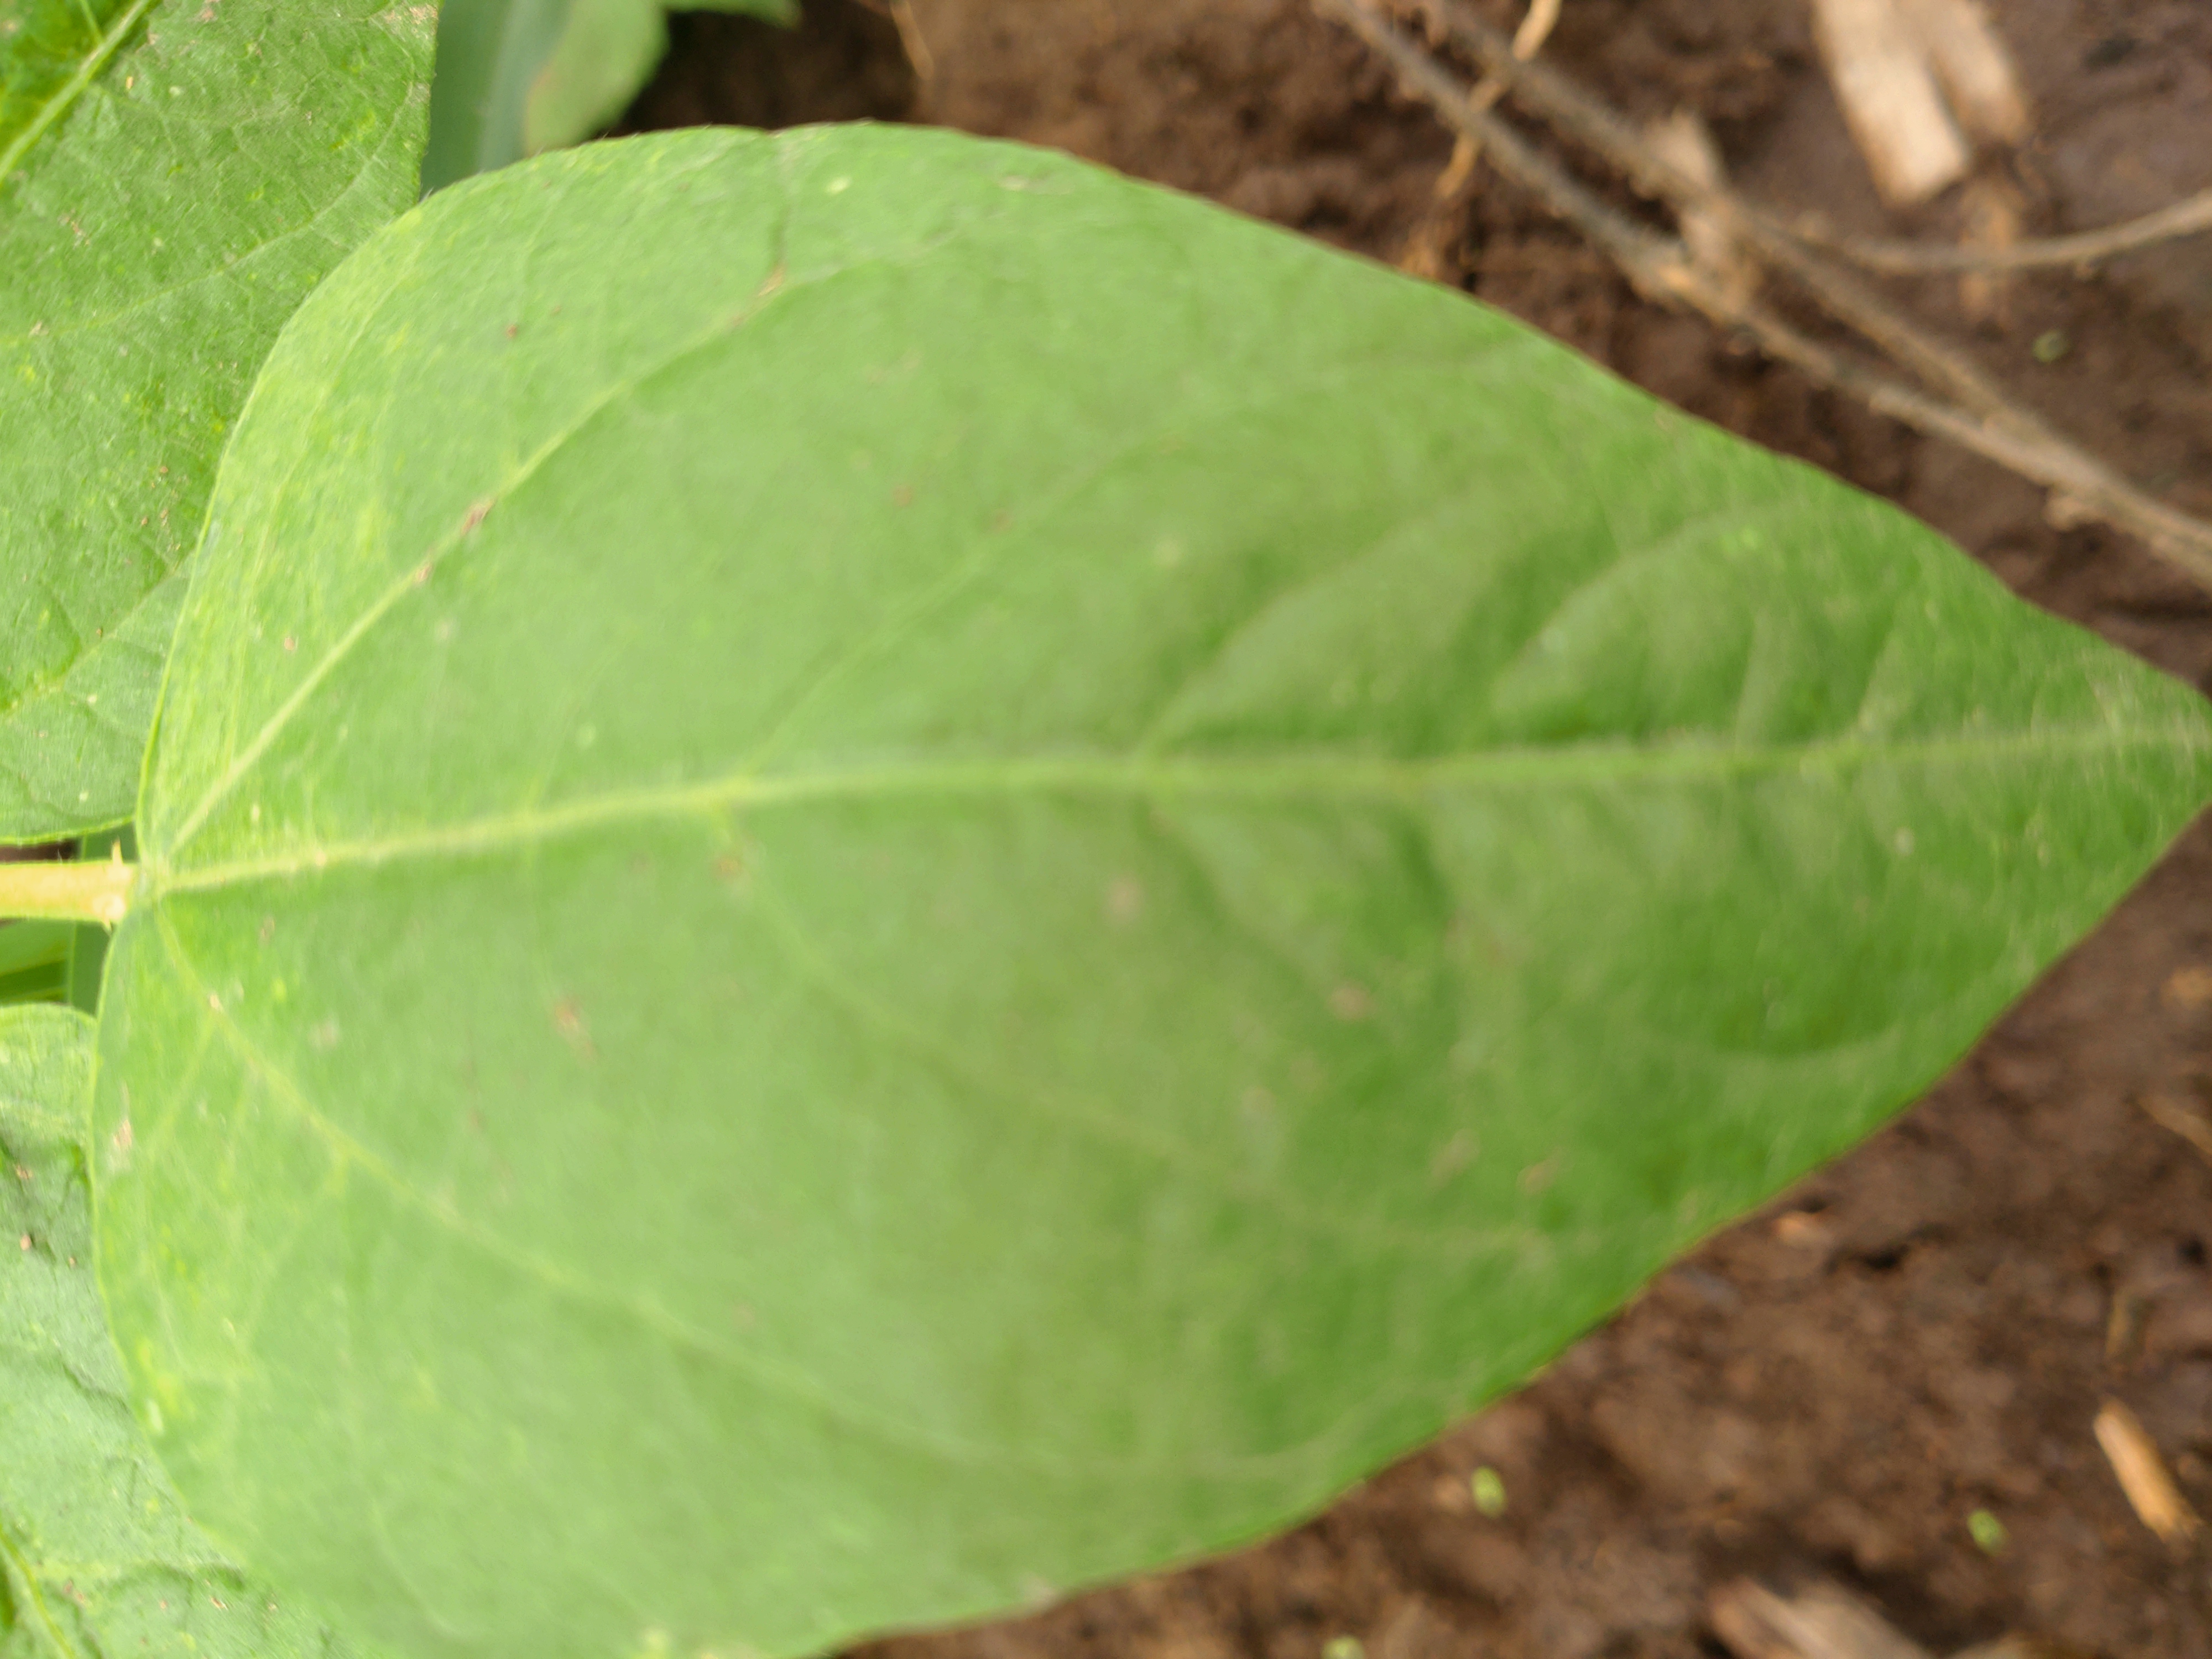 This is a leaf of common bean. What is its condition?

healthy
